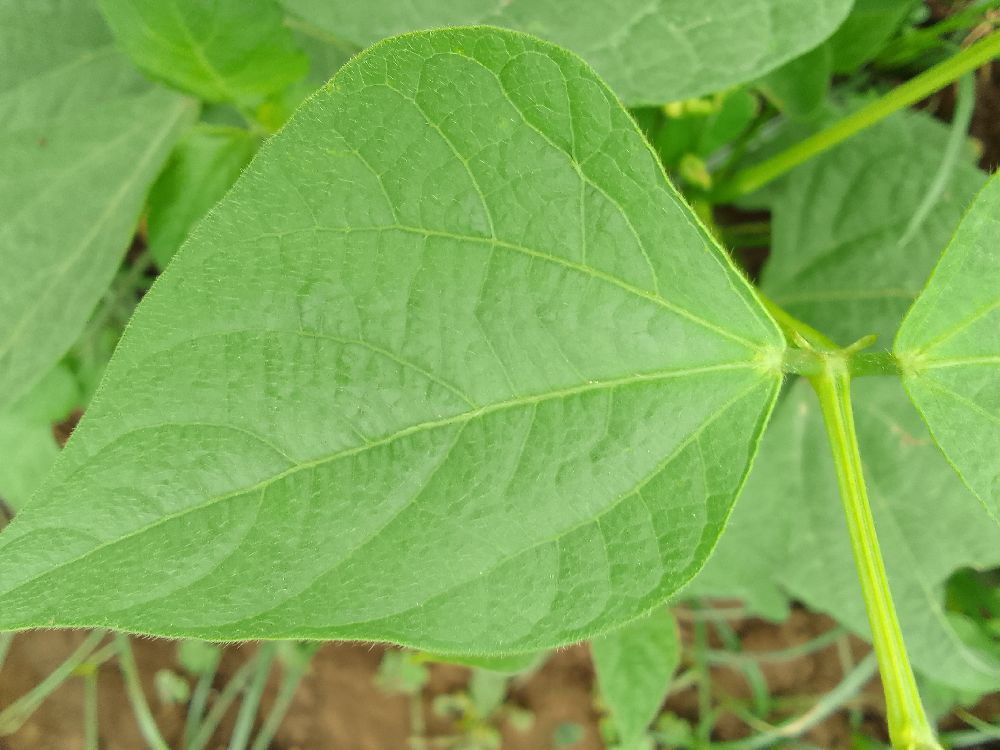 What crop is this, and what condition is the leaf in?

common bean, healthy
